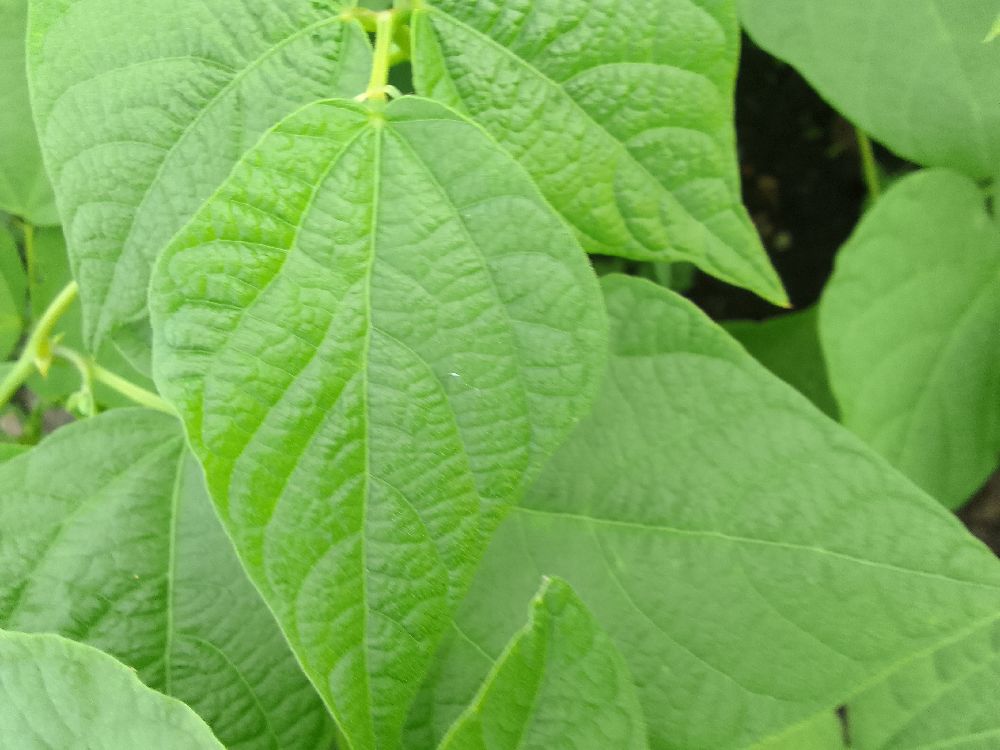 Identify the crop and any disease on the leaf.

common bean, healthy
